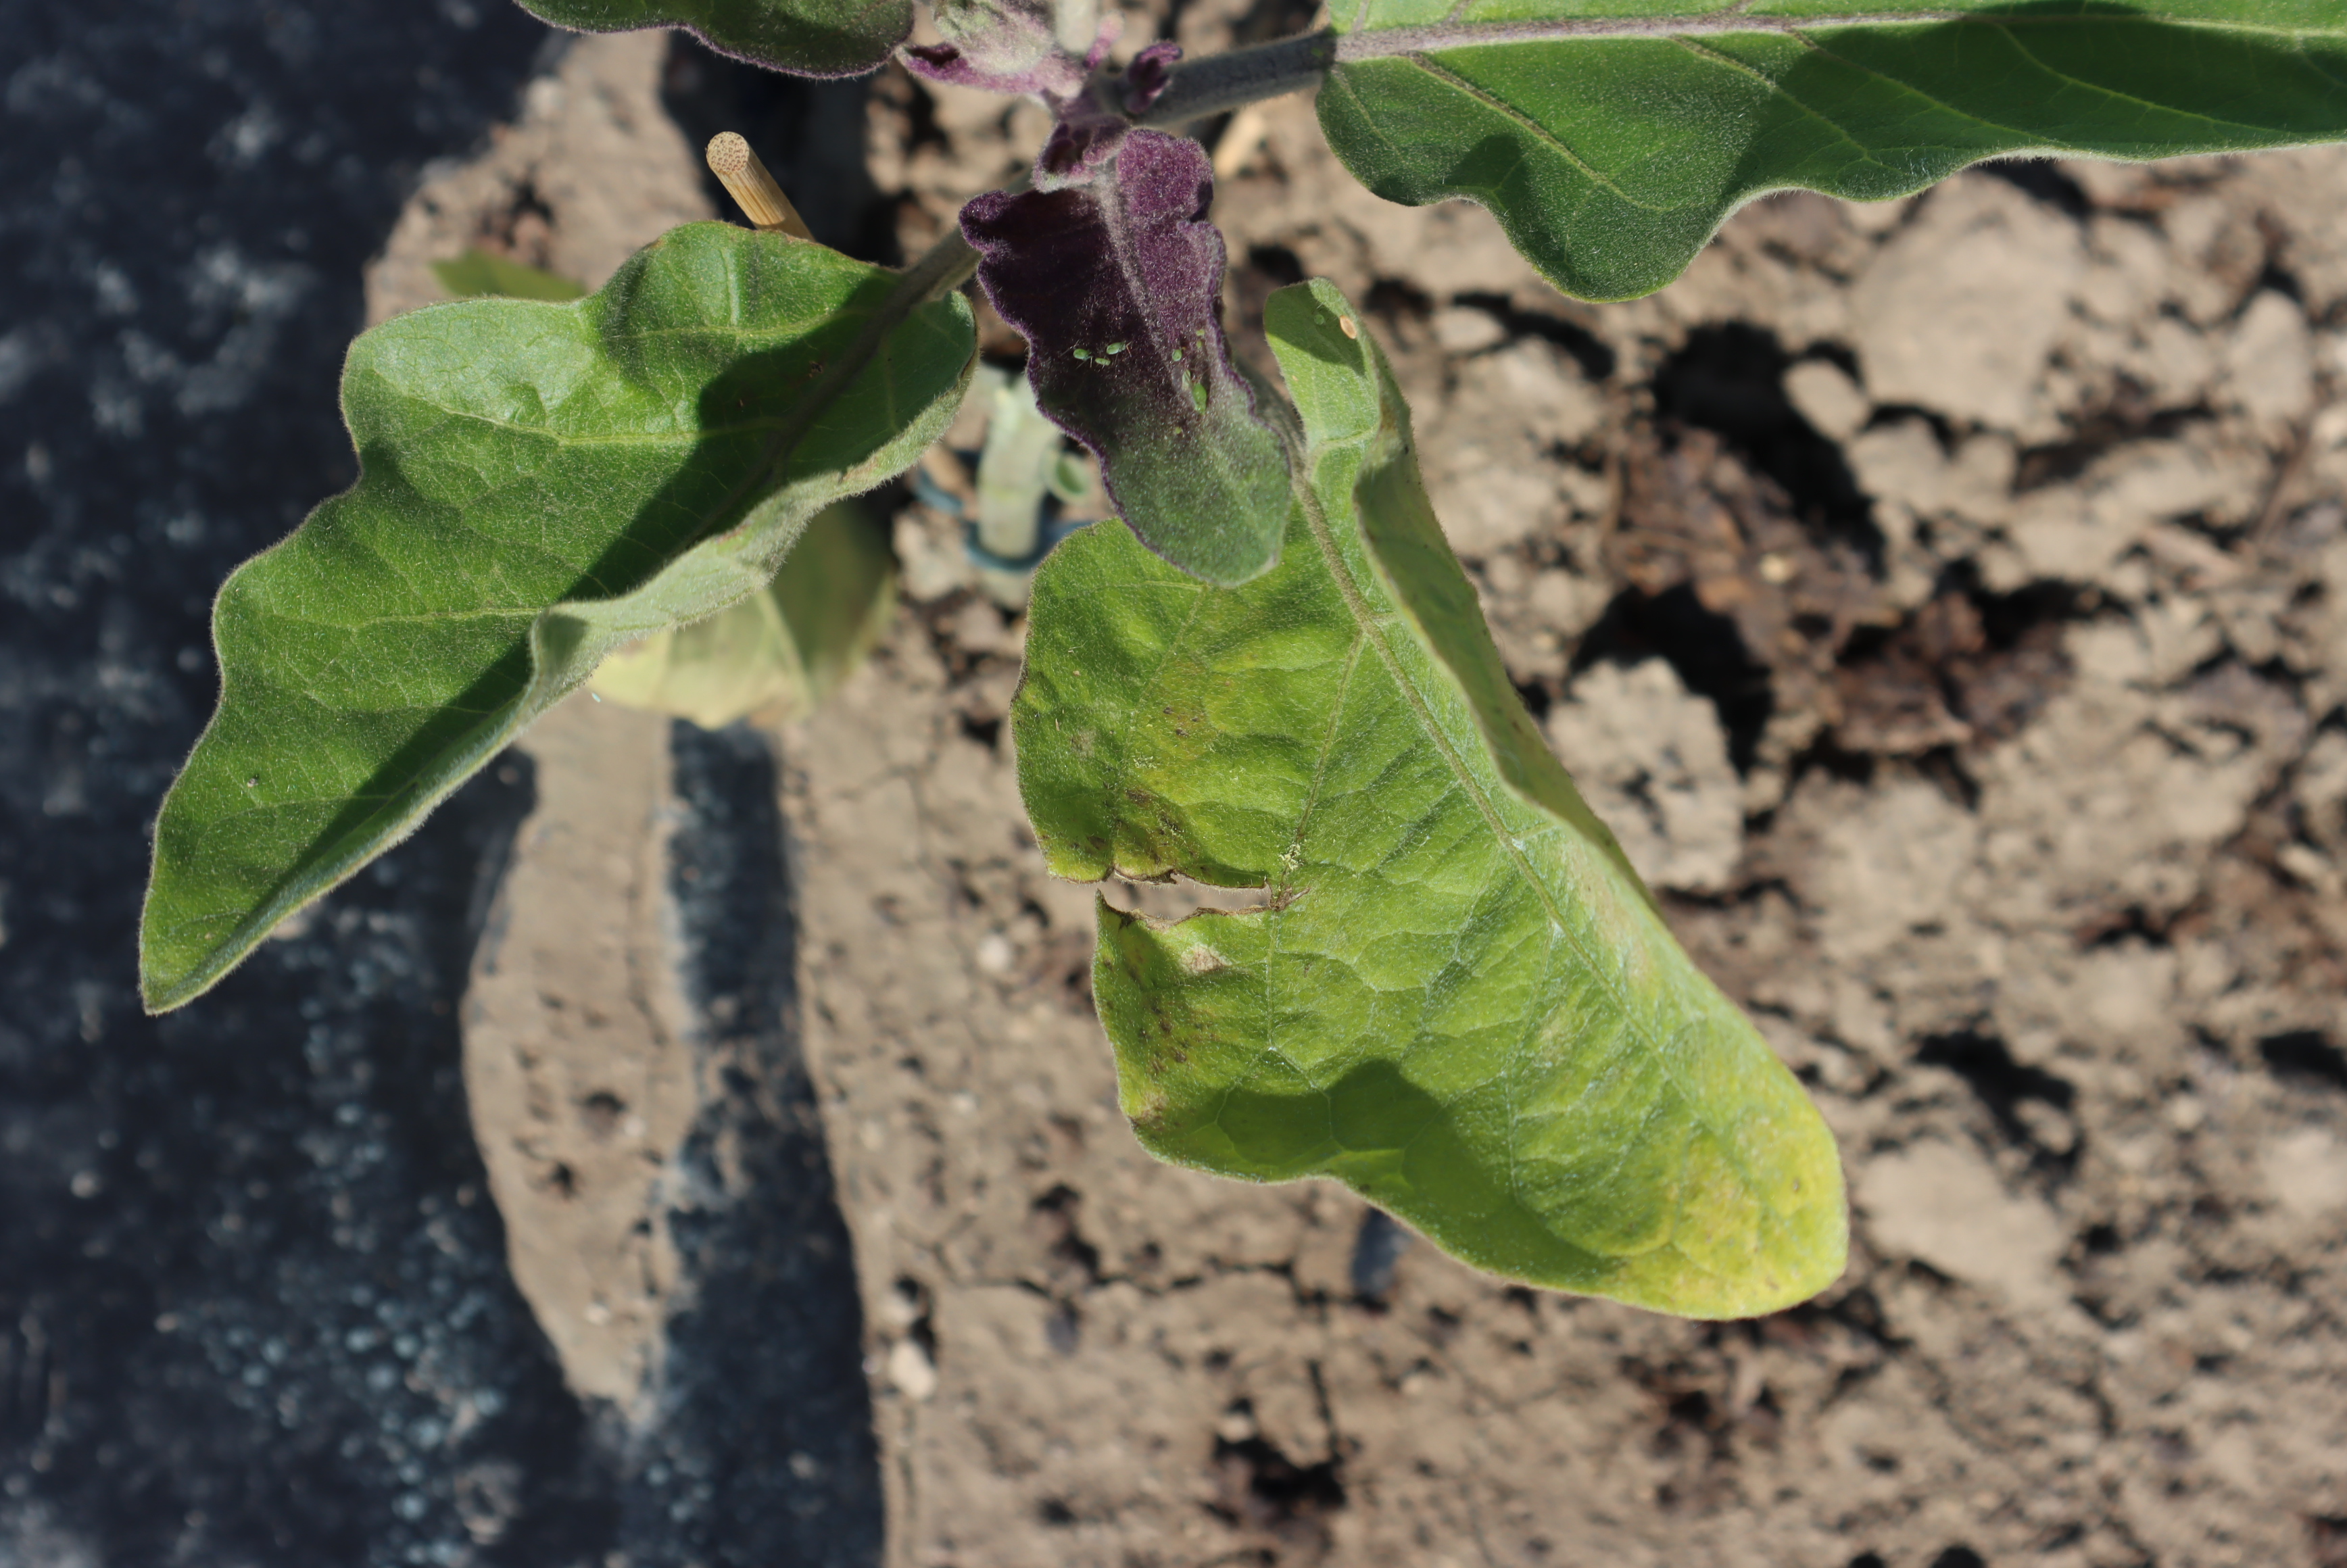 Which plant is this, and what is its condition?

aubergine, aphids, colorado potato beetle
